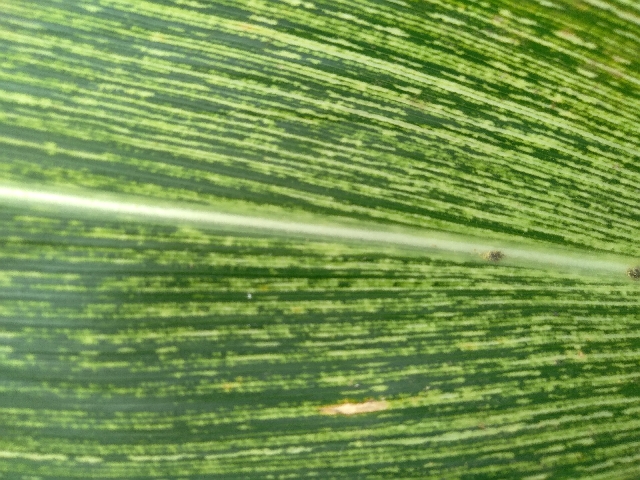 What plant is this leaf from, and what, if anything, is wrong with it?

maize, maize streak virus
